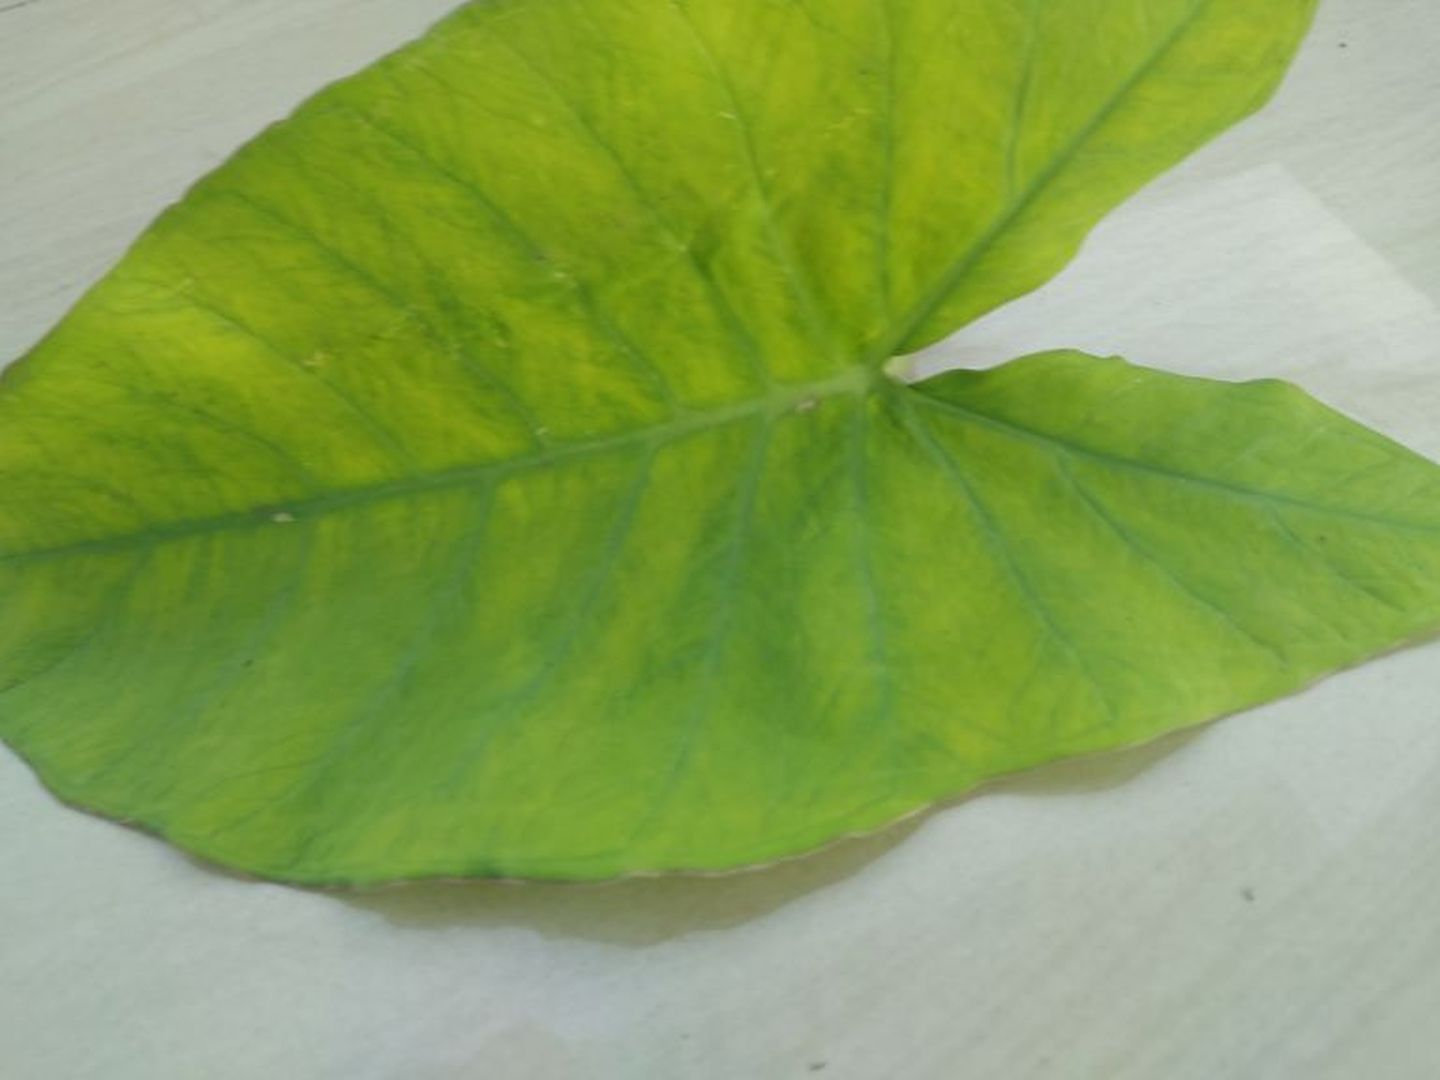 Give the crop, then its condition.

taro, mosaic
